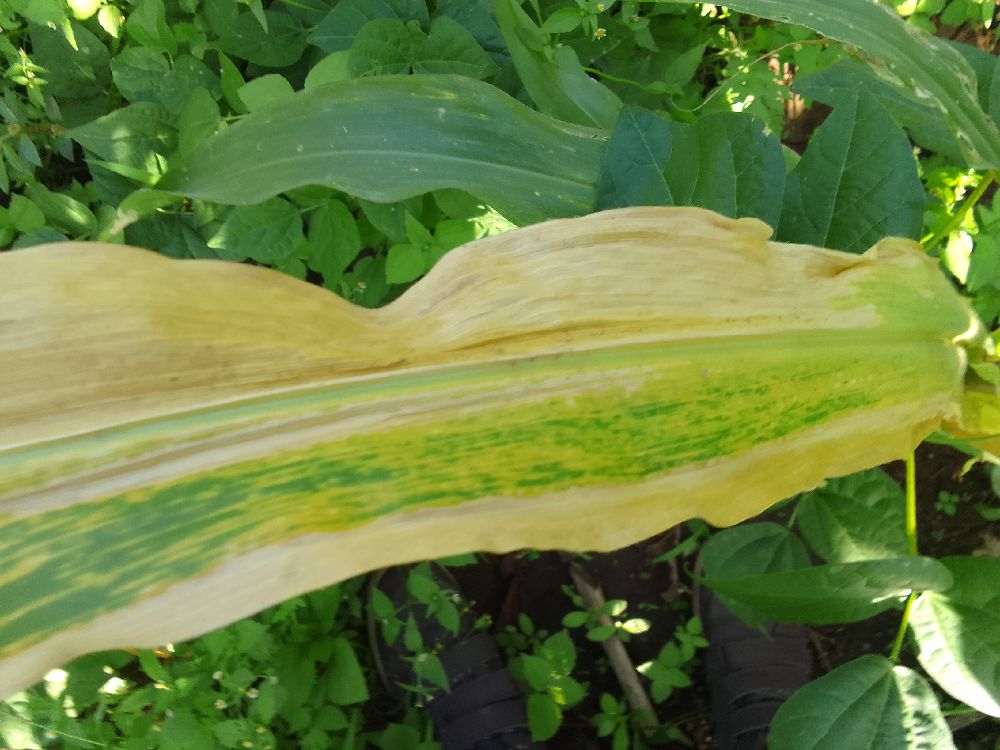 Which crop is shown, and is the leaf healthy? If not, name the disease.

maize, maize lethal necrosis
